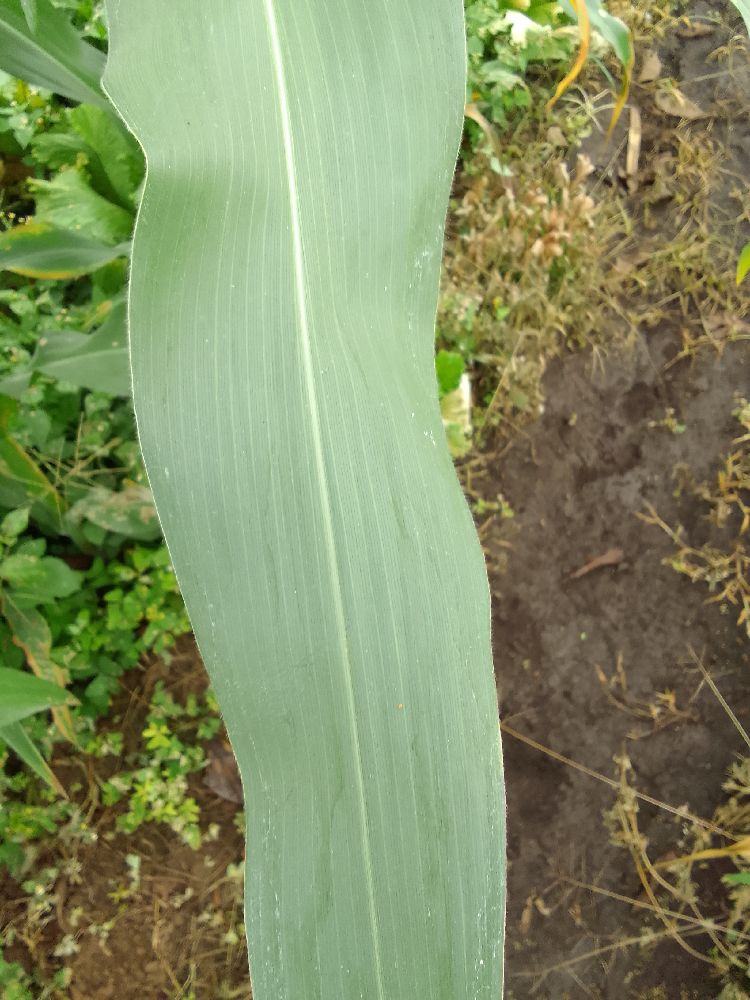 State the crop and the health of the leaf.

maize, healthy
